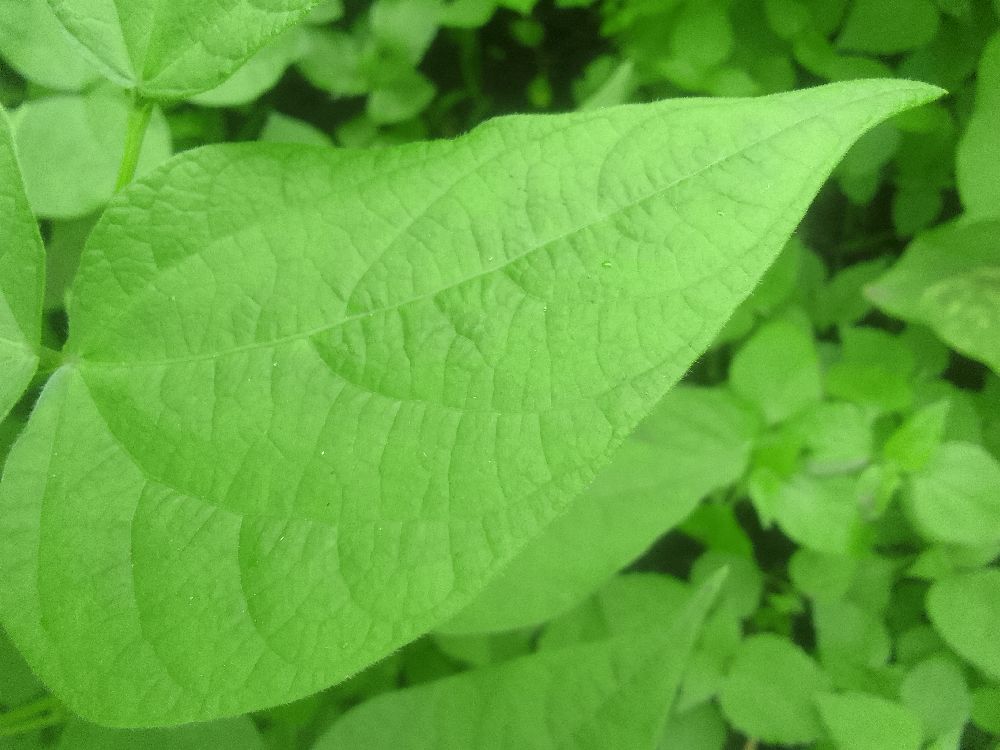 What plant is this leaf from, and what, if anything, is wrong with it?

common bean, healthy
